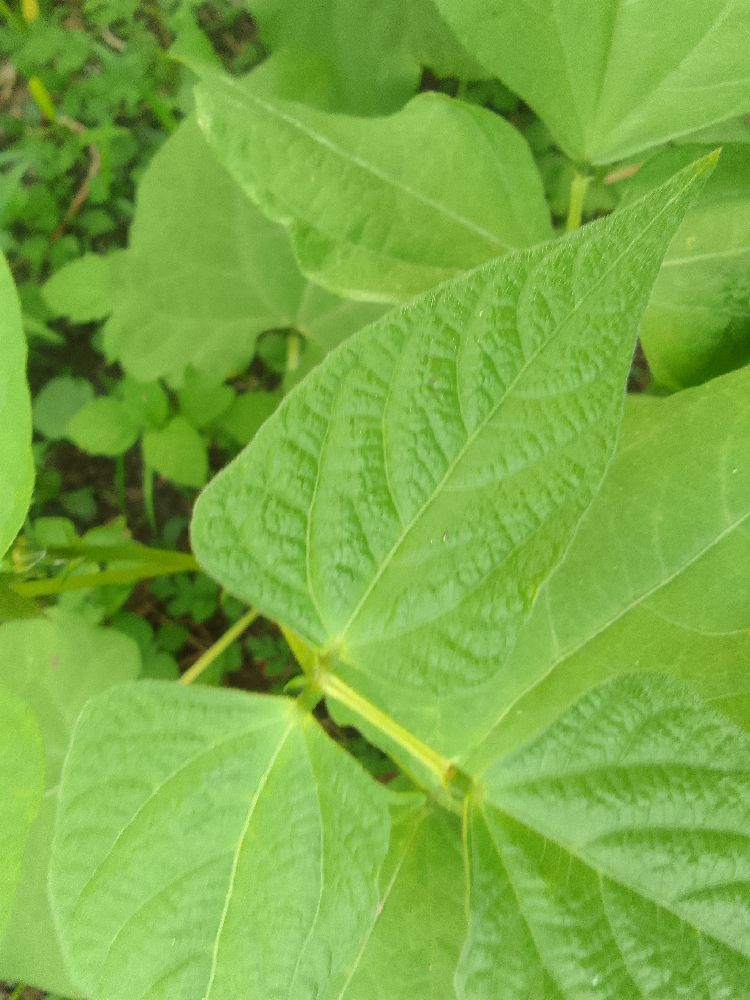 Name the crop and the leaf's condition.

common bean, healthy
